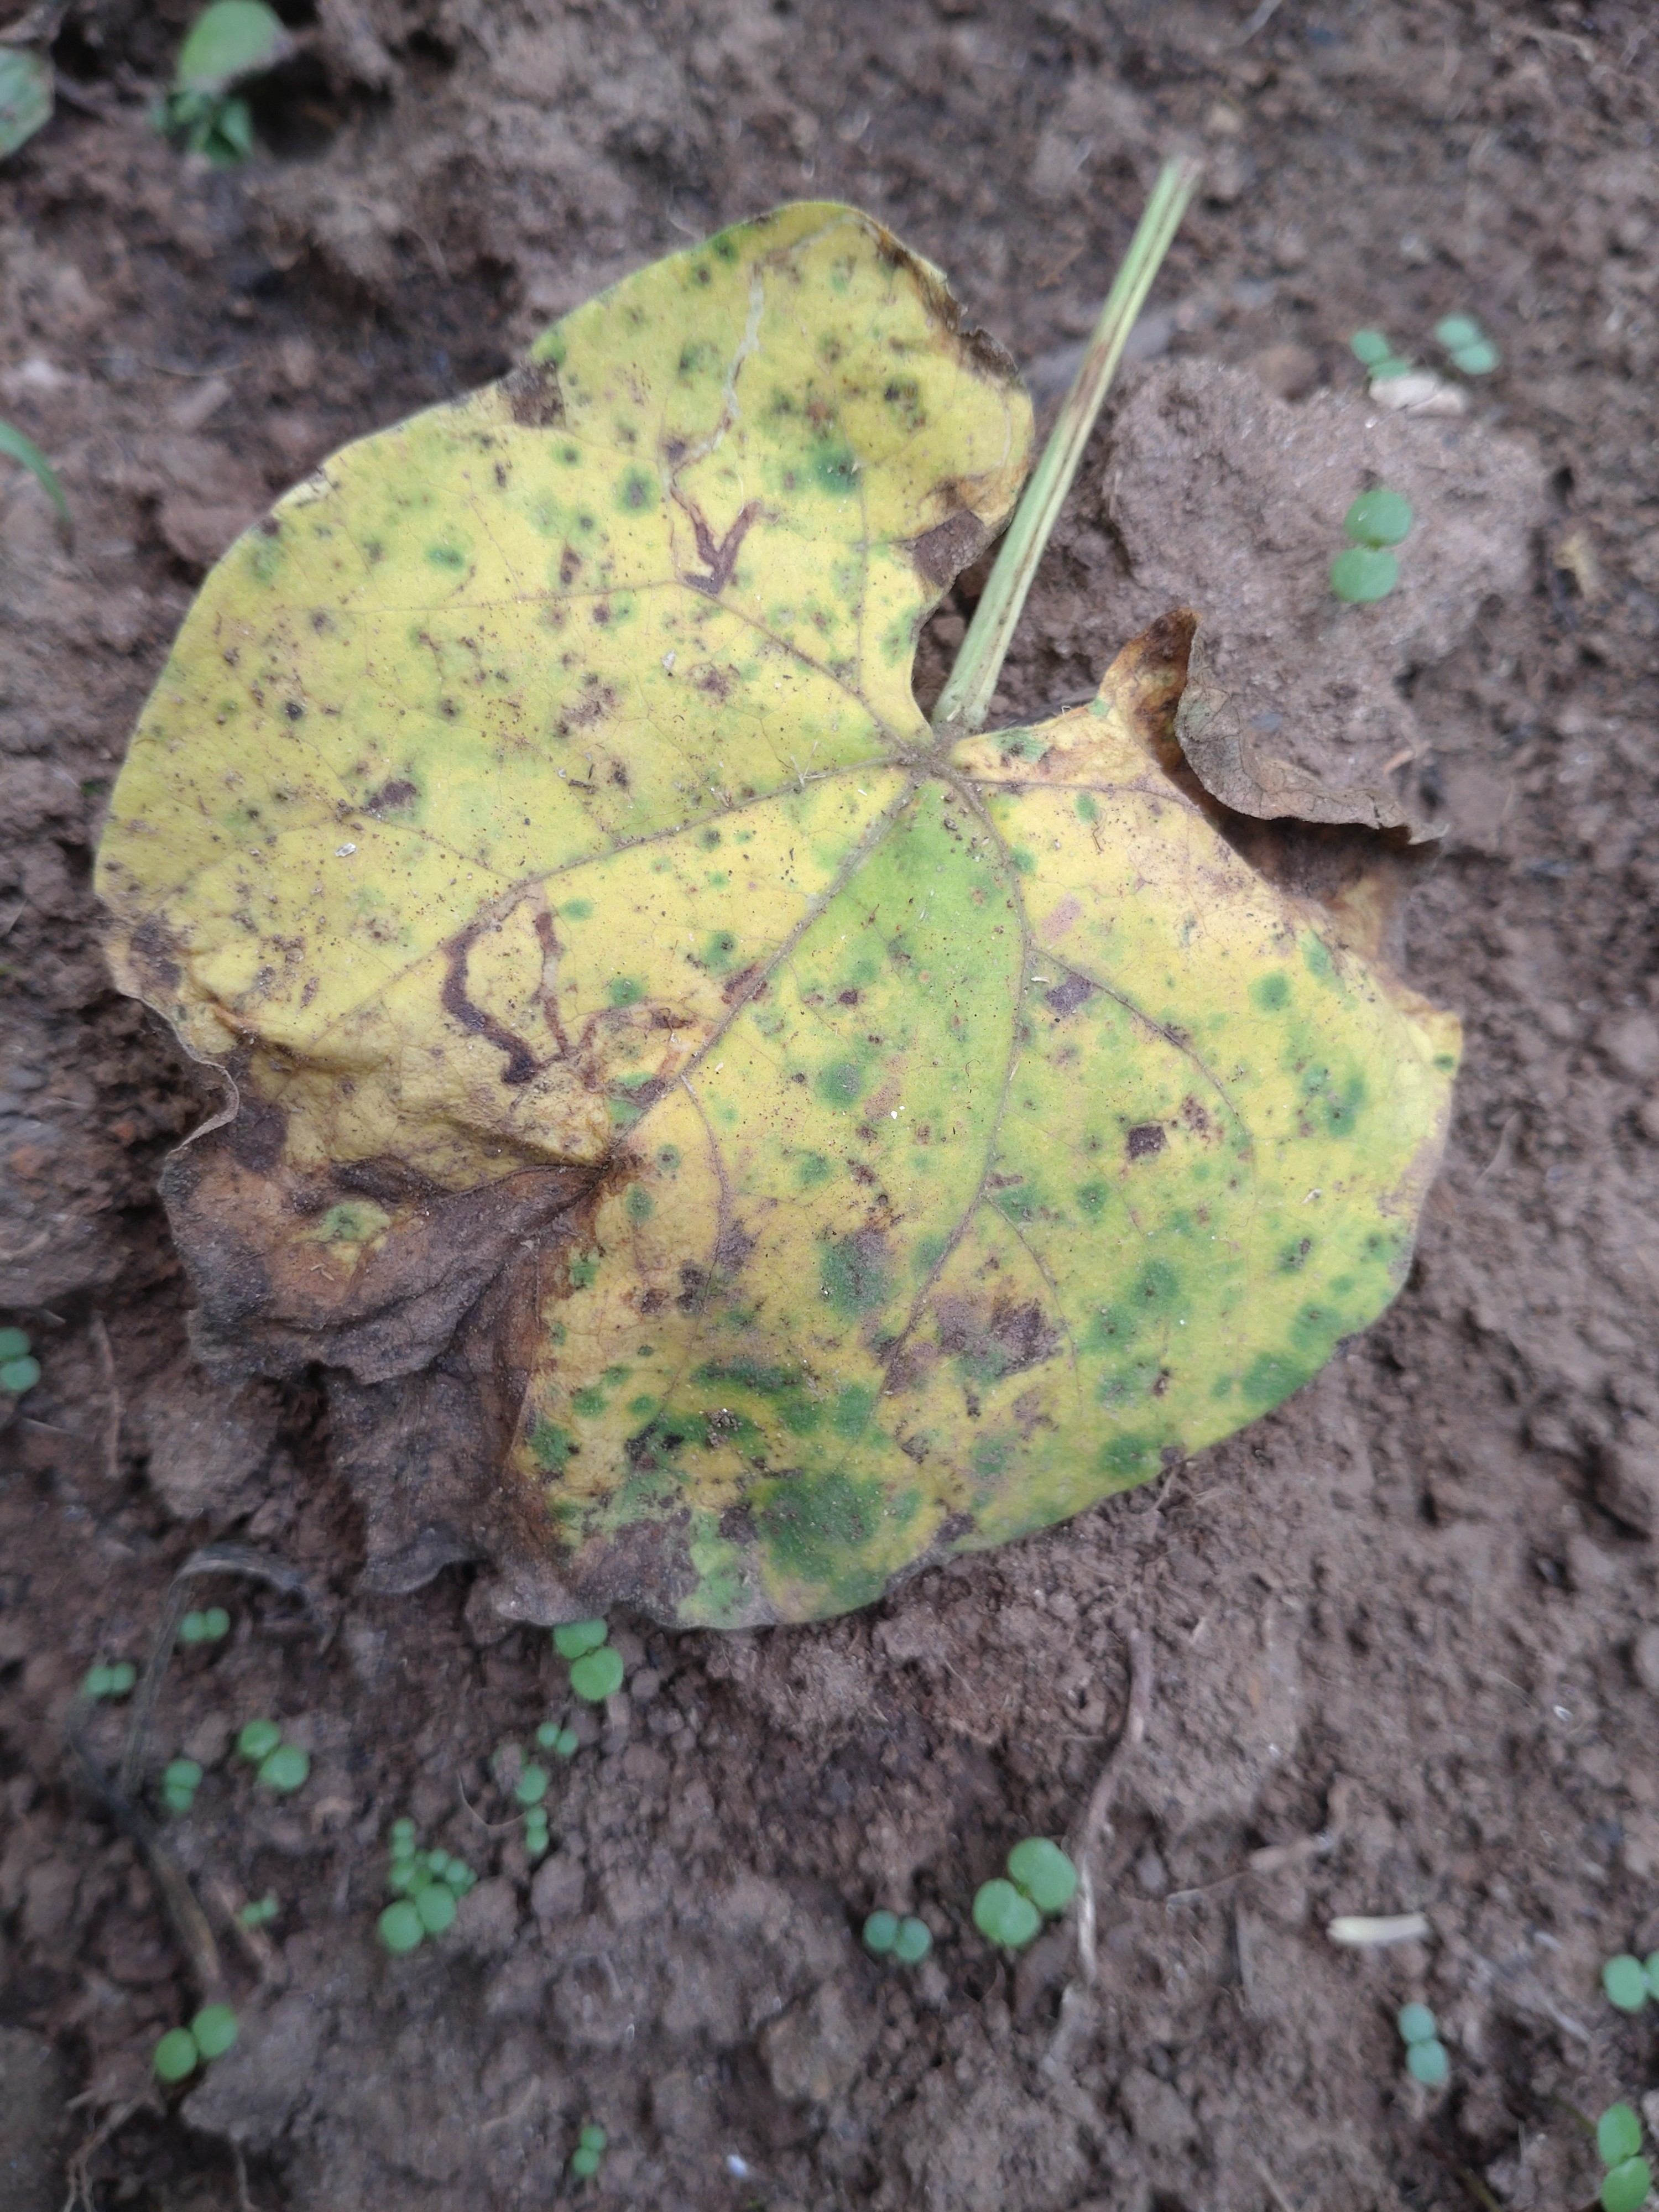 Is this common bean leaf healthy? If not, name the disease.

anthracnose
